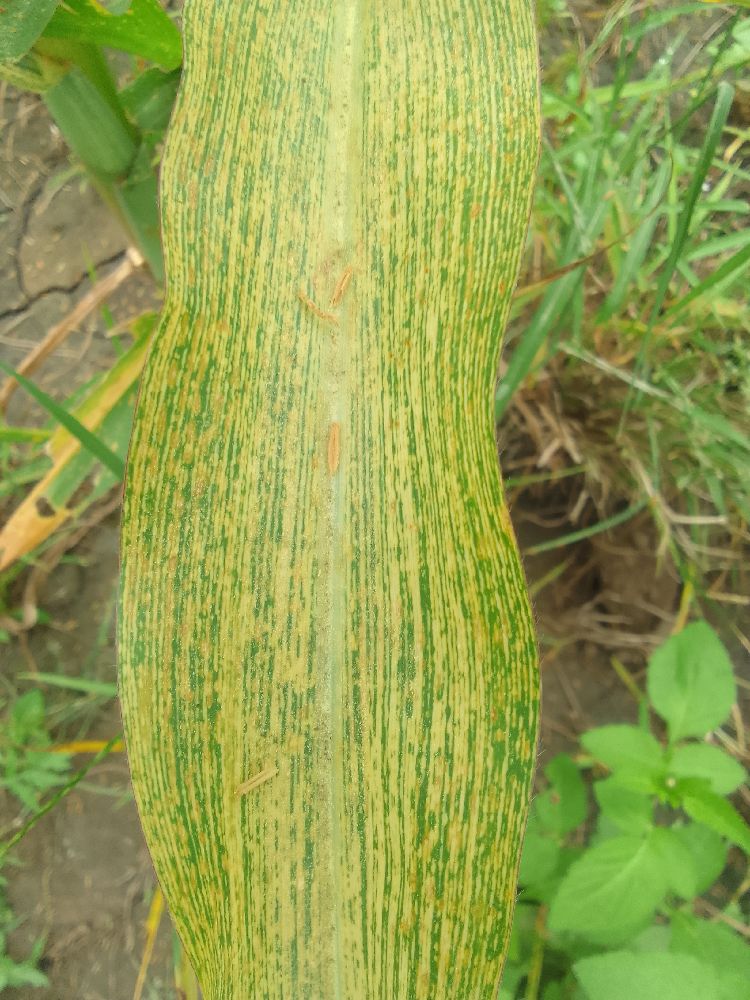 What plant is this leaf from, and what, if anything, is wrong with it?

maize, maize streak virus
